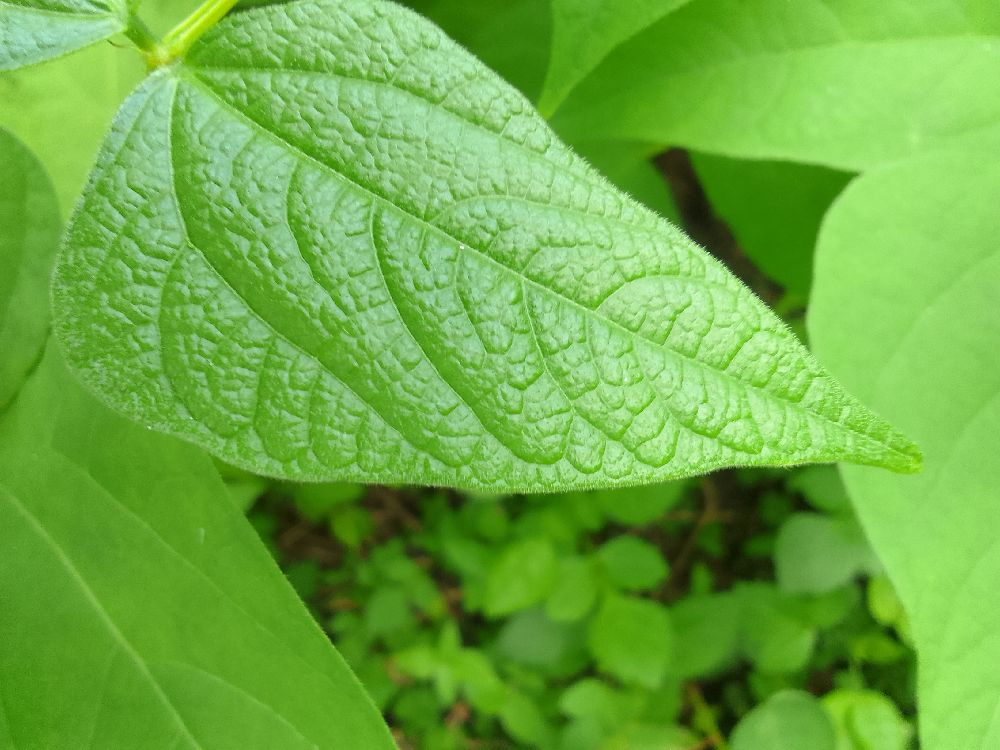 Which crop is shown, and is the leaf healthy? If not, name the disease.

common bean, healthy
